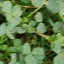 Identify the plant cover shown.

unstructured weed
